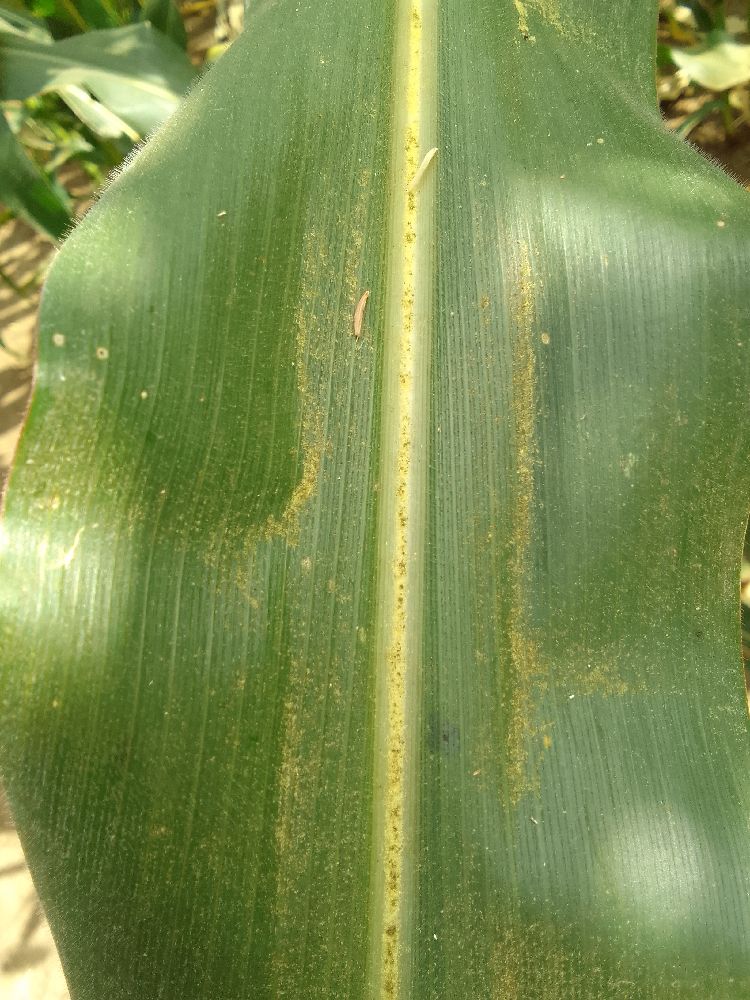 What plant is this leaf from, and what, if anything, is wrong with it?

maize, healthy
